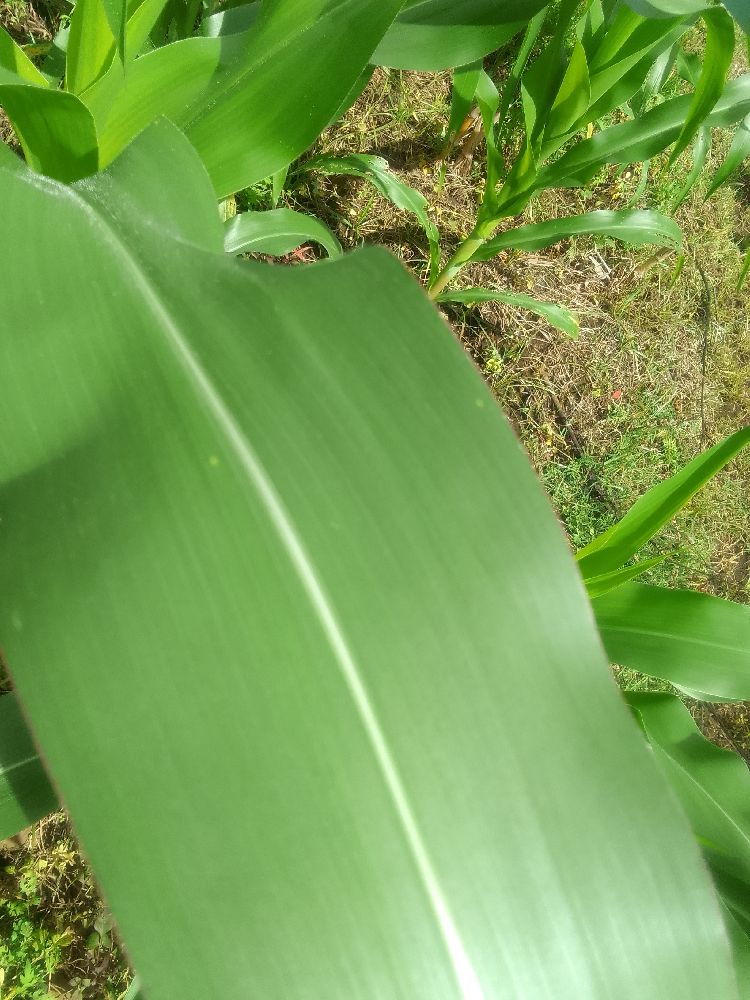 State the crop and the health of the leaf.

maize, healthy
